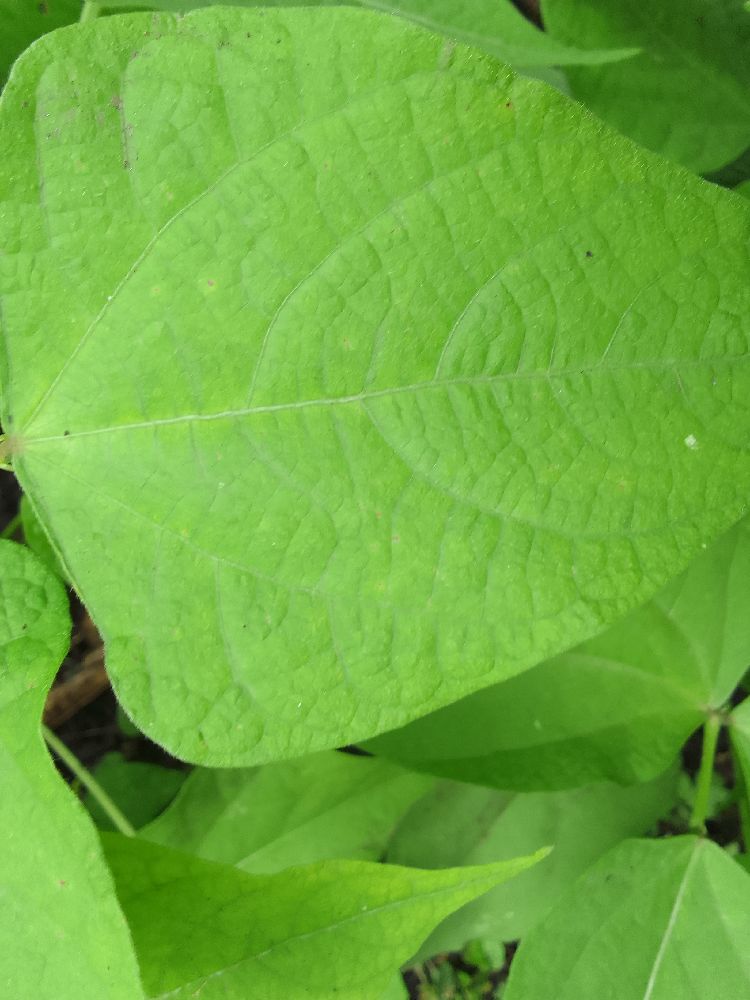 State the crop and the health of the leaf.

common bean, healthy
